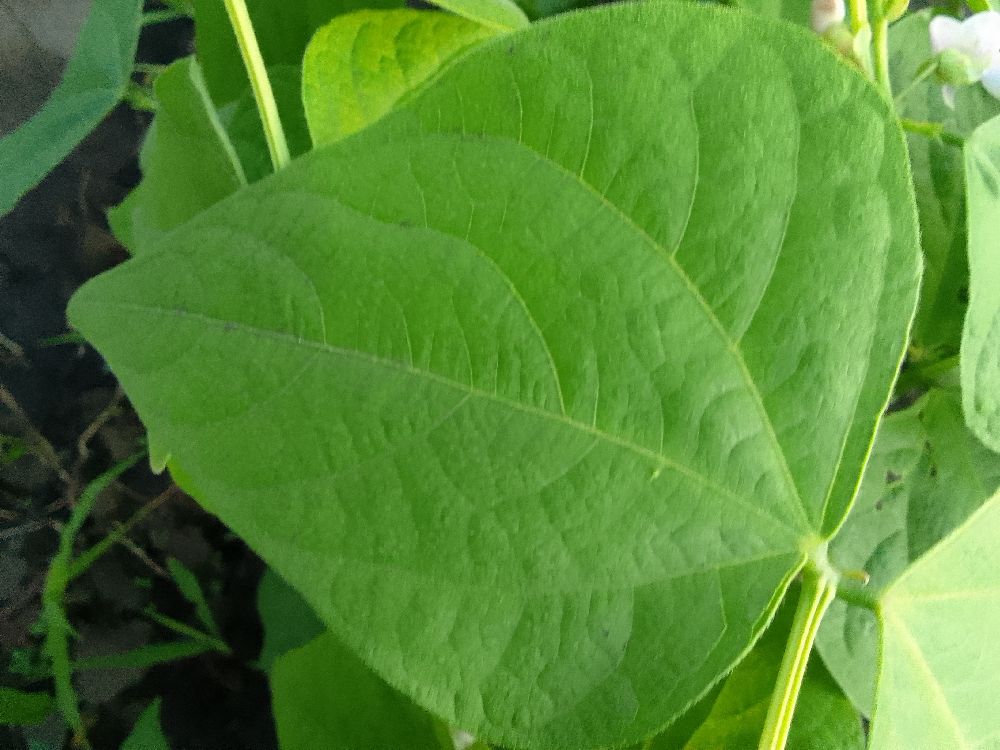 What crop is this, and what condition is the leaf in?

common bean, healthy
